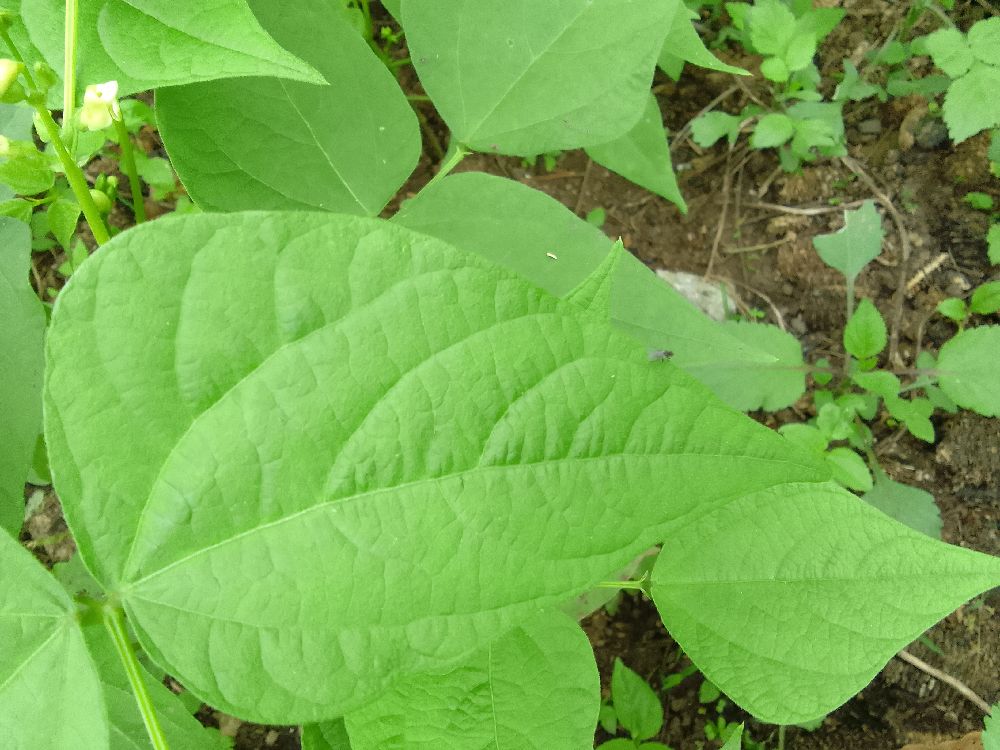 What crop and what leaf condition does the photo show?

common bean, healthy
